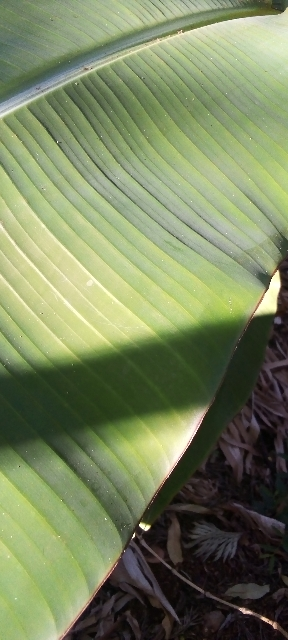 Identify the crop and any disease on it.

banana, healthy
